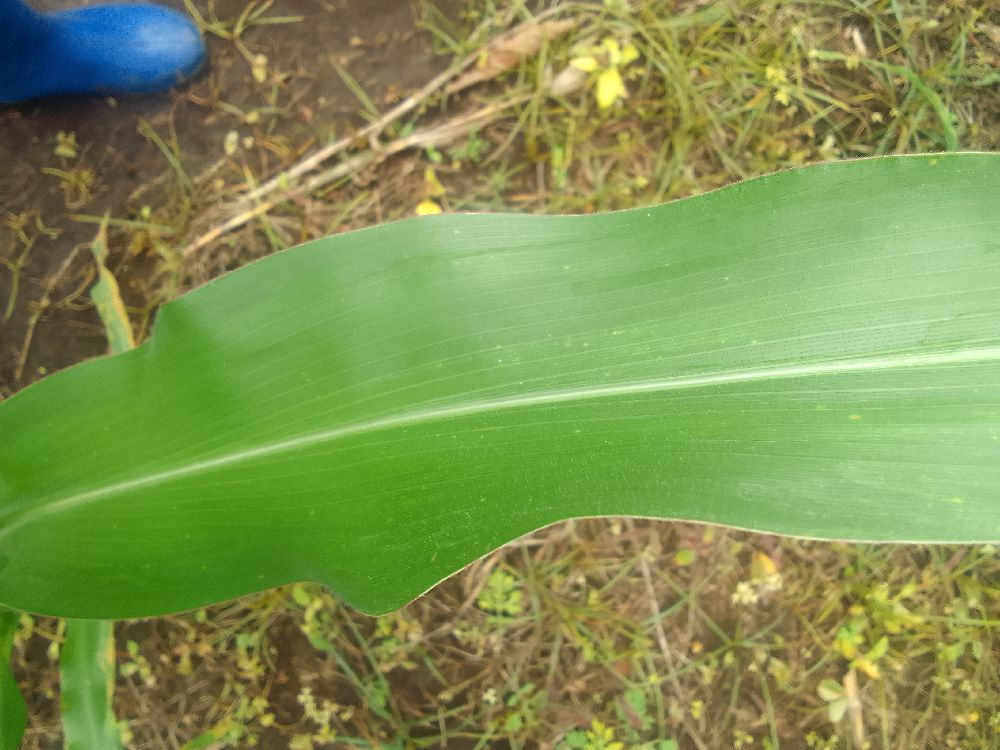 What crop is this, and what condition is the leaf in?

maize, healthy
